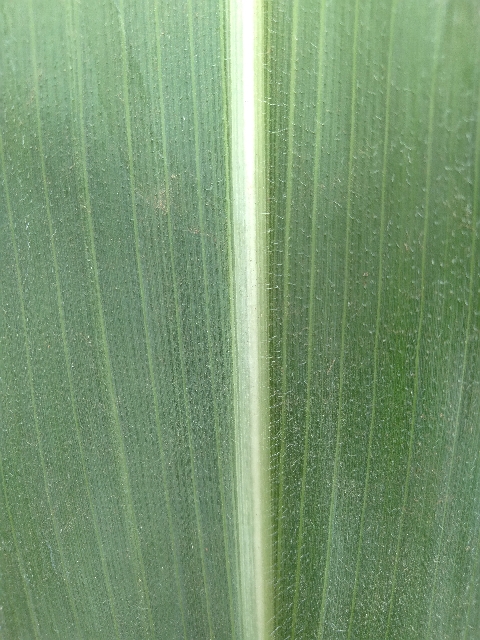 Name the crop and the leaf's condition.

maize, healthy
